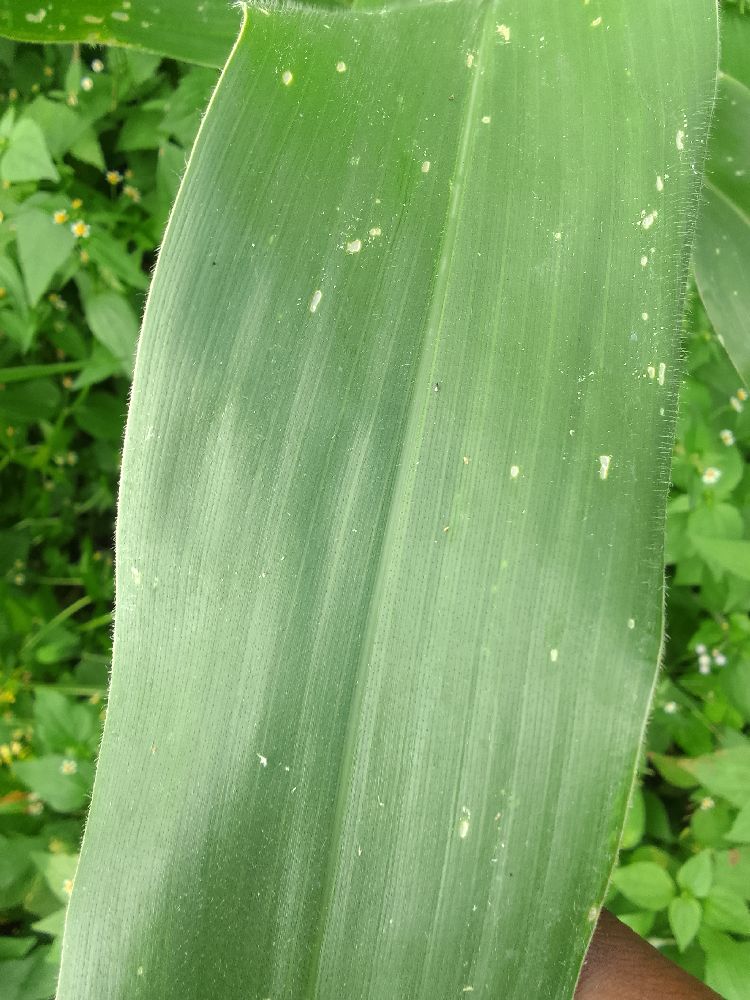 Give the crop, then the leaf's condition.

maize, healthy
